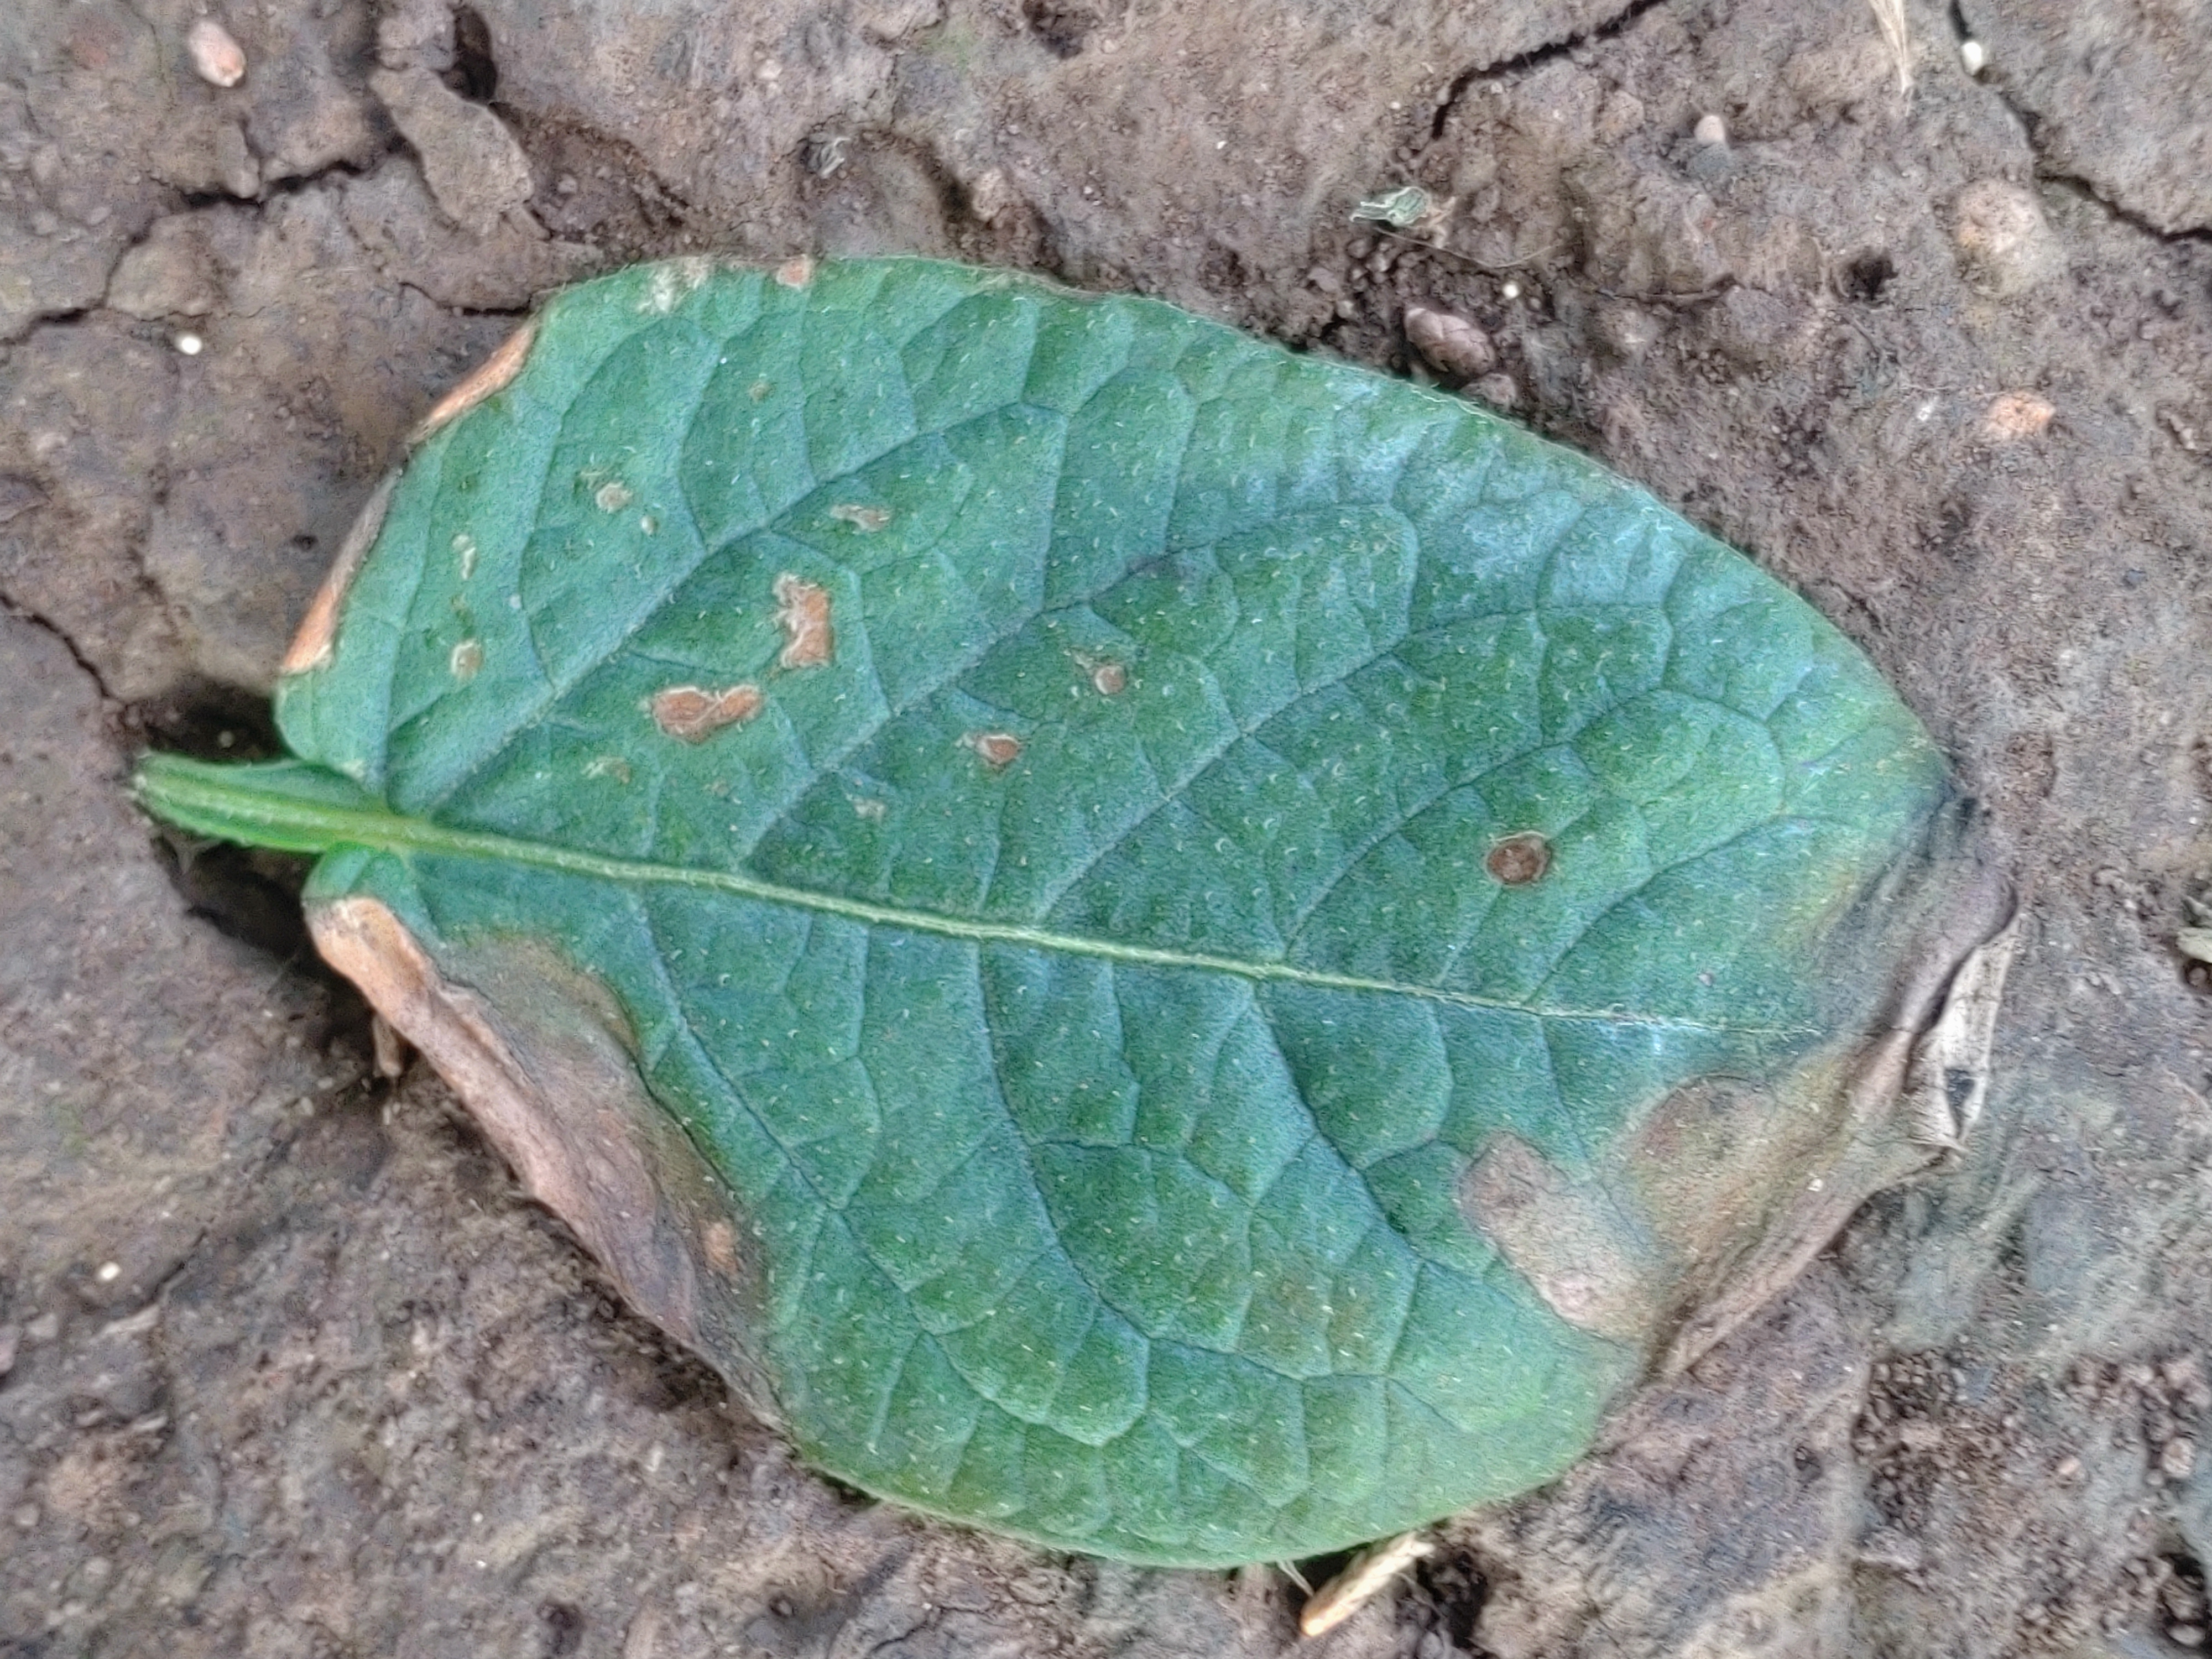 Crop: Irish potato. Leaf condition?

early blight
